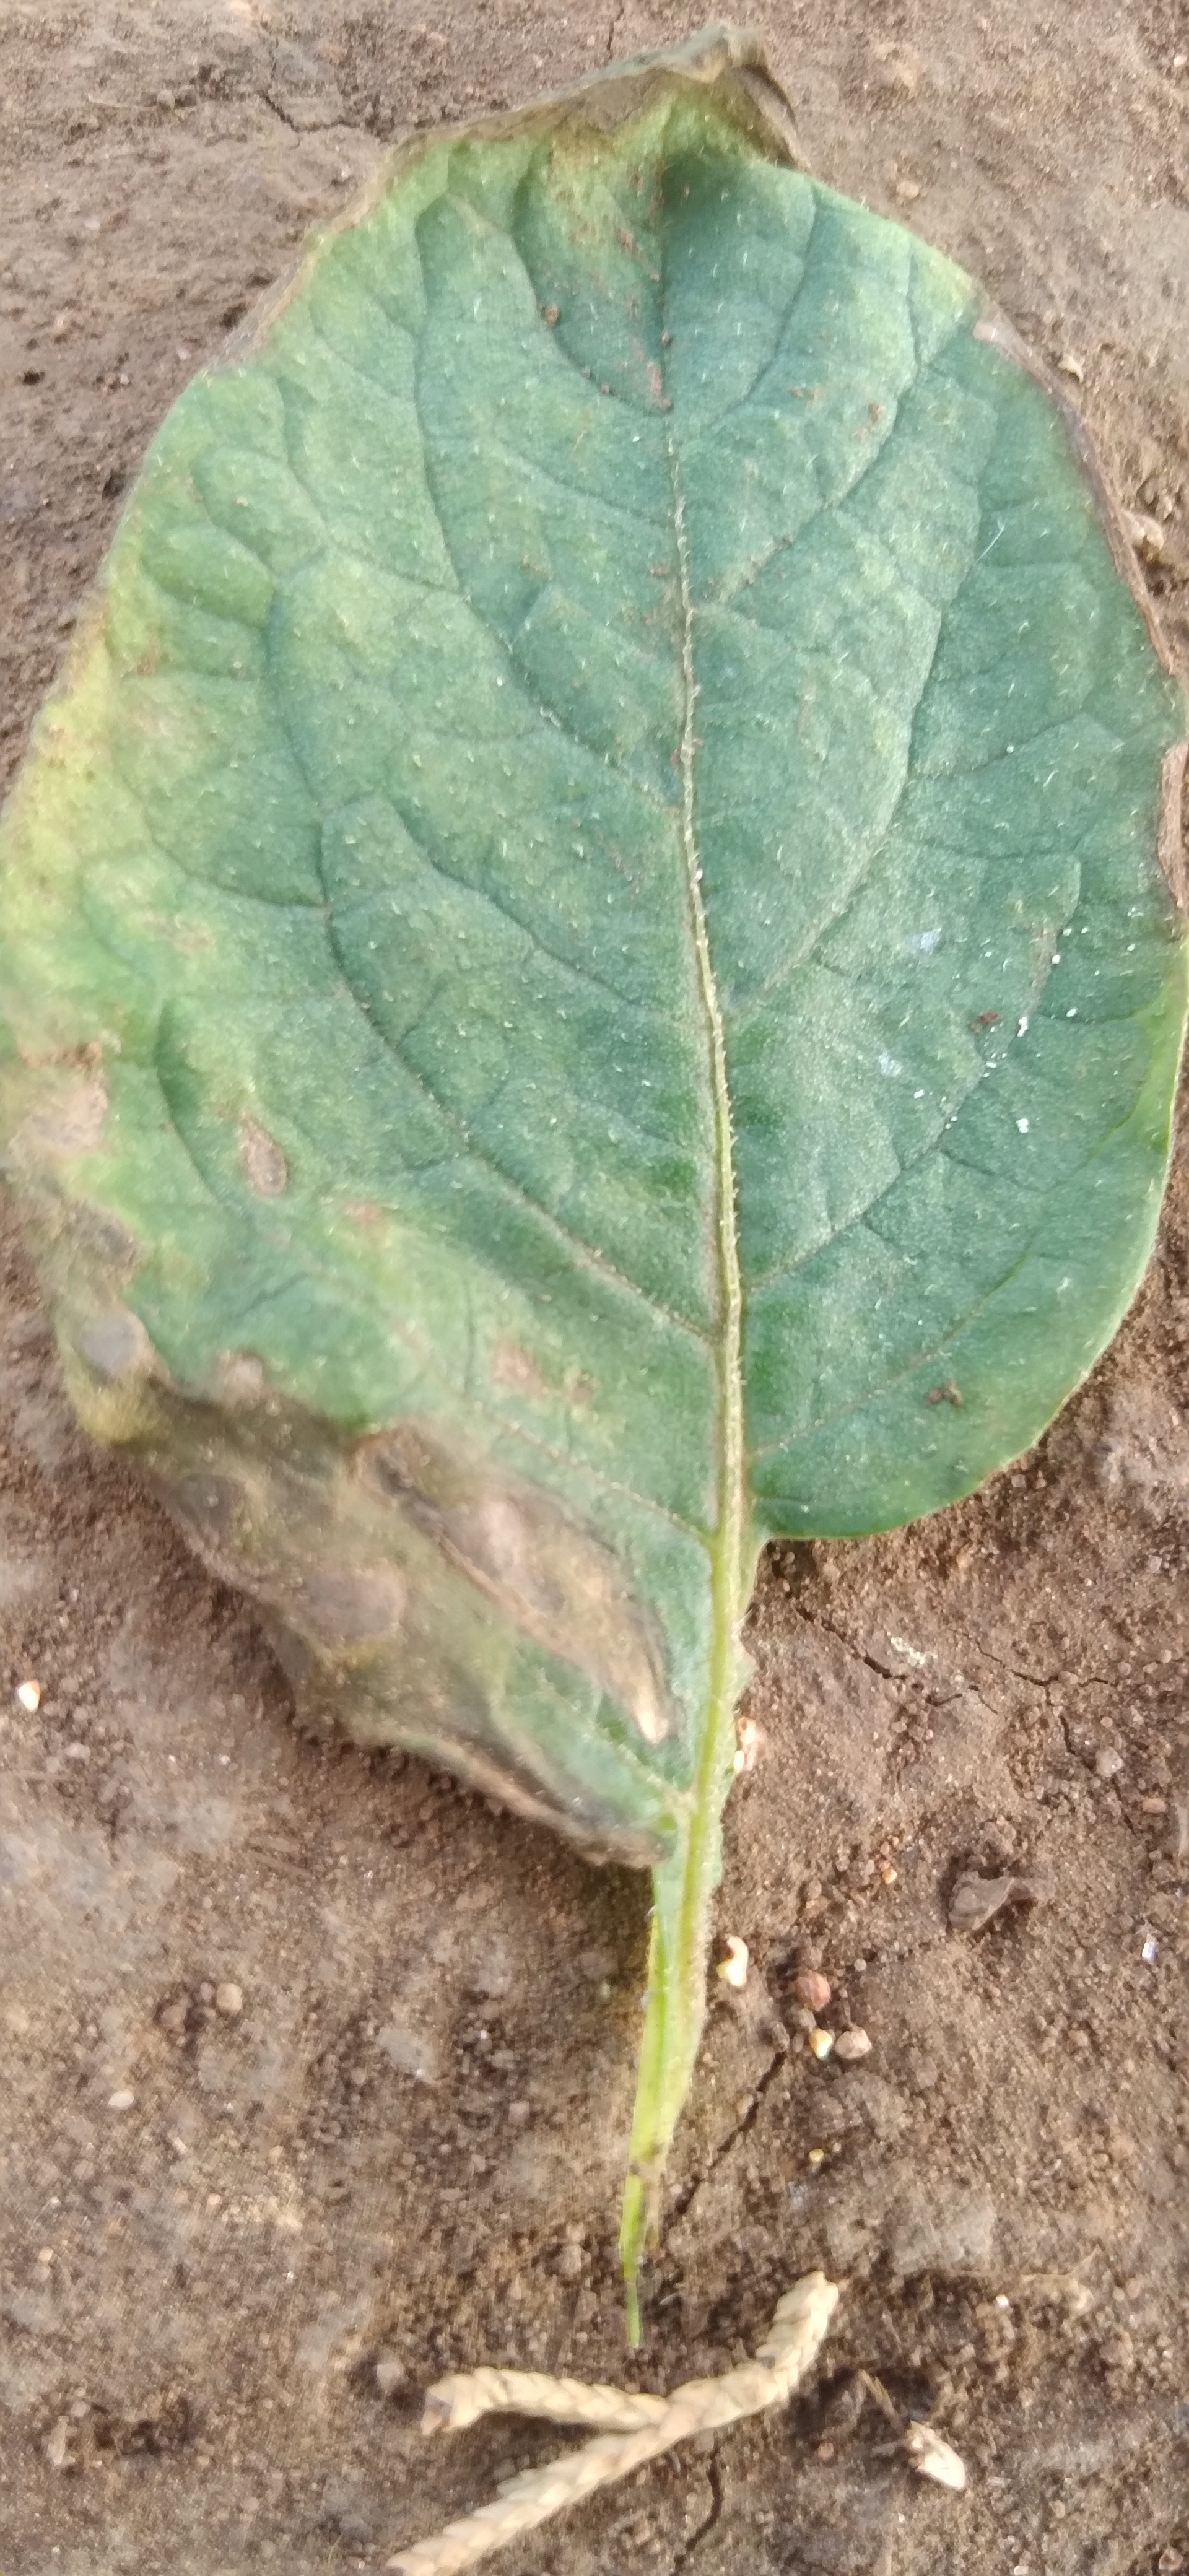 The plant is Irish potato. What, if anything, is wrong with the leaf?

early blight
